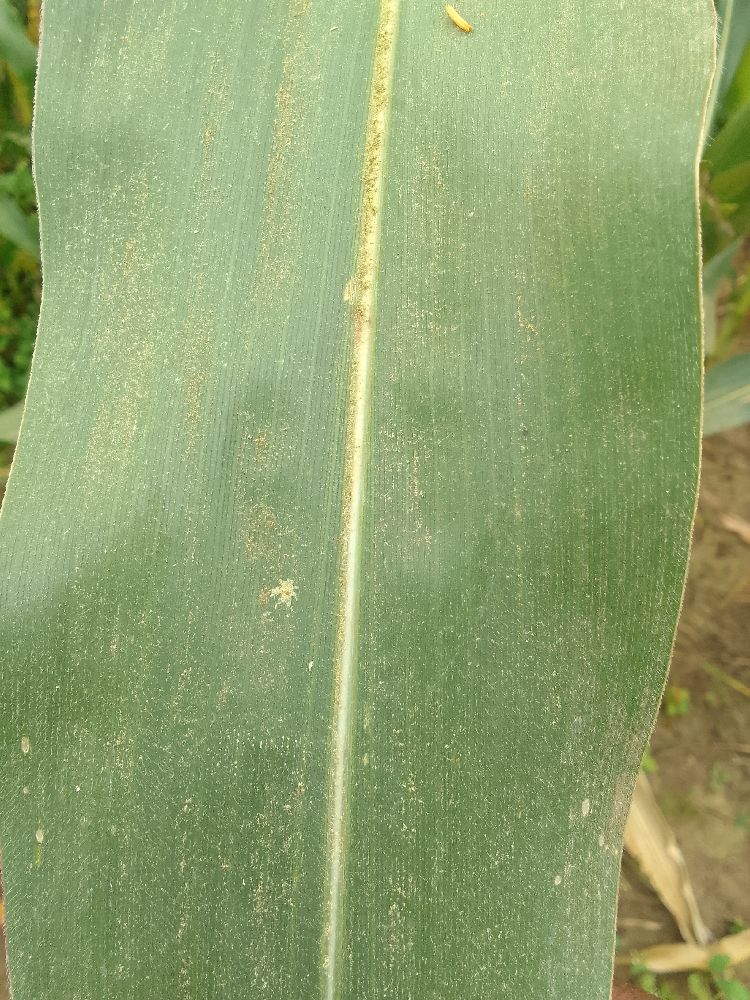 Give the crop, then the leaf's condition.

maize, healthy
